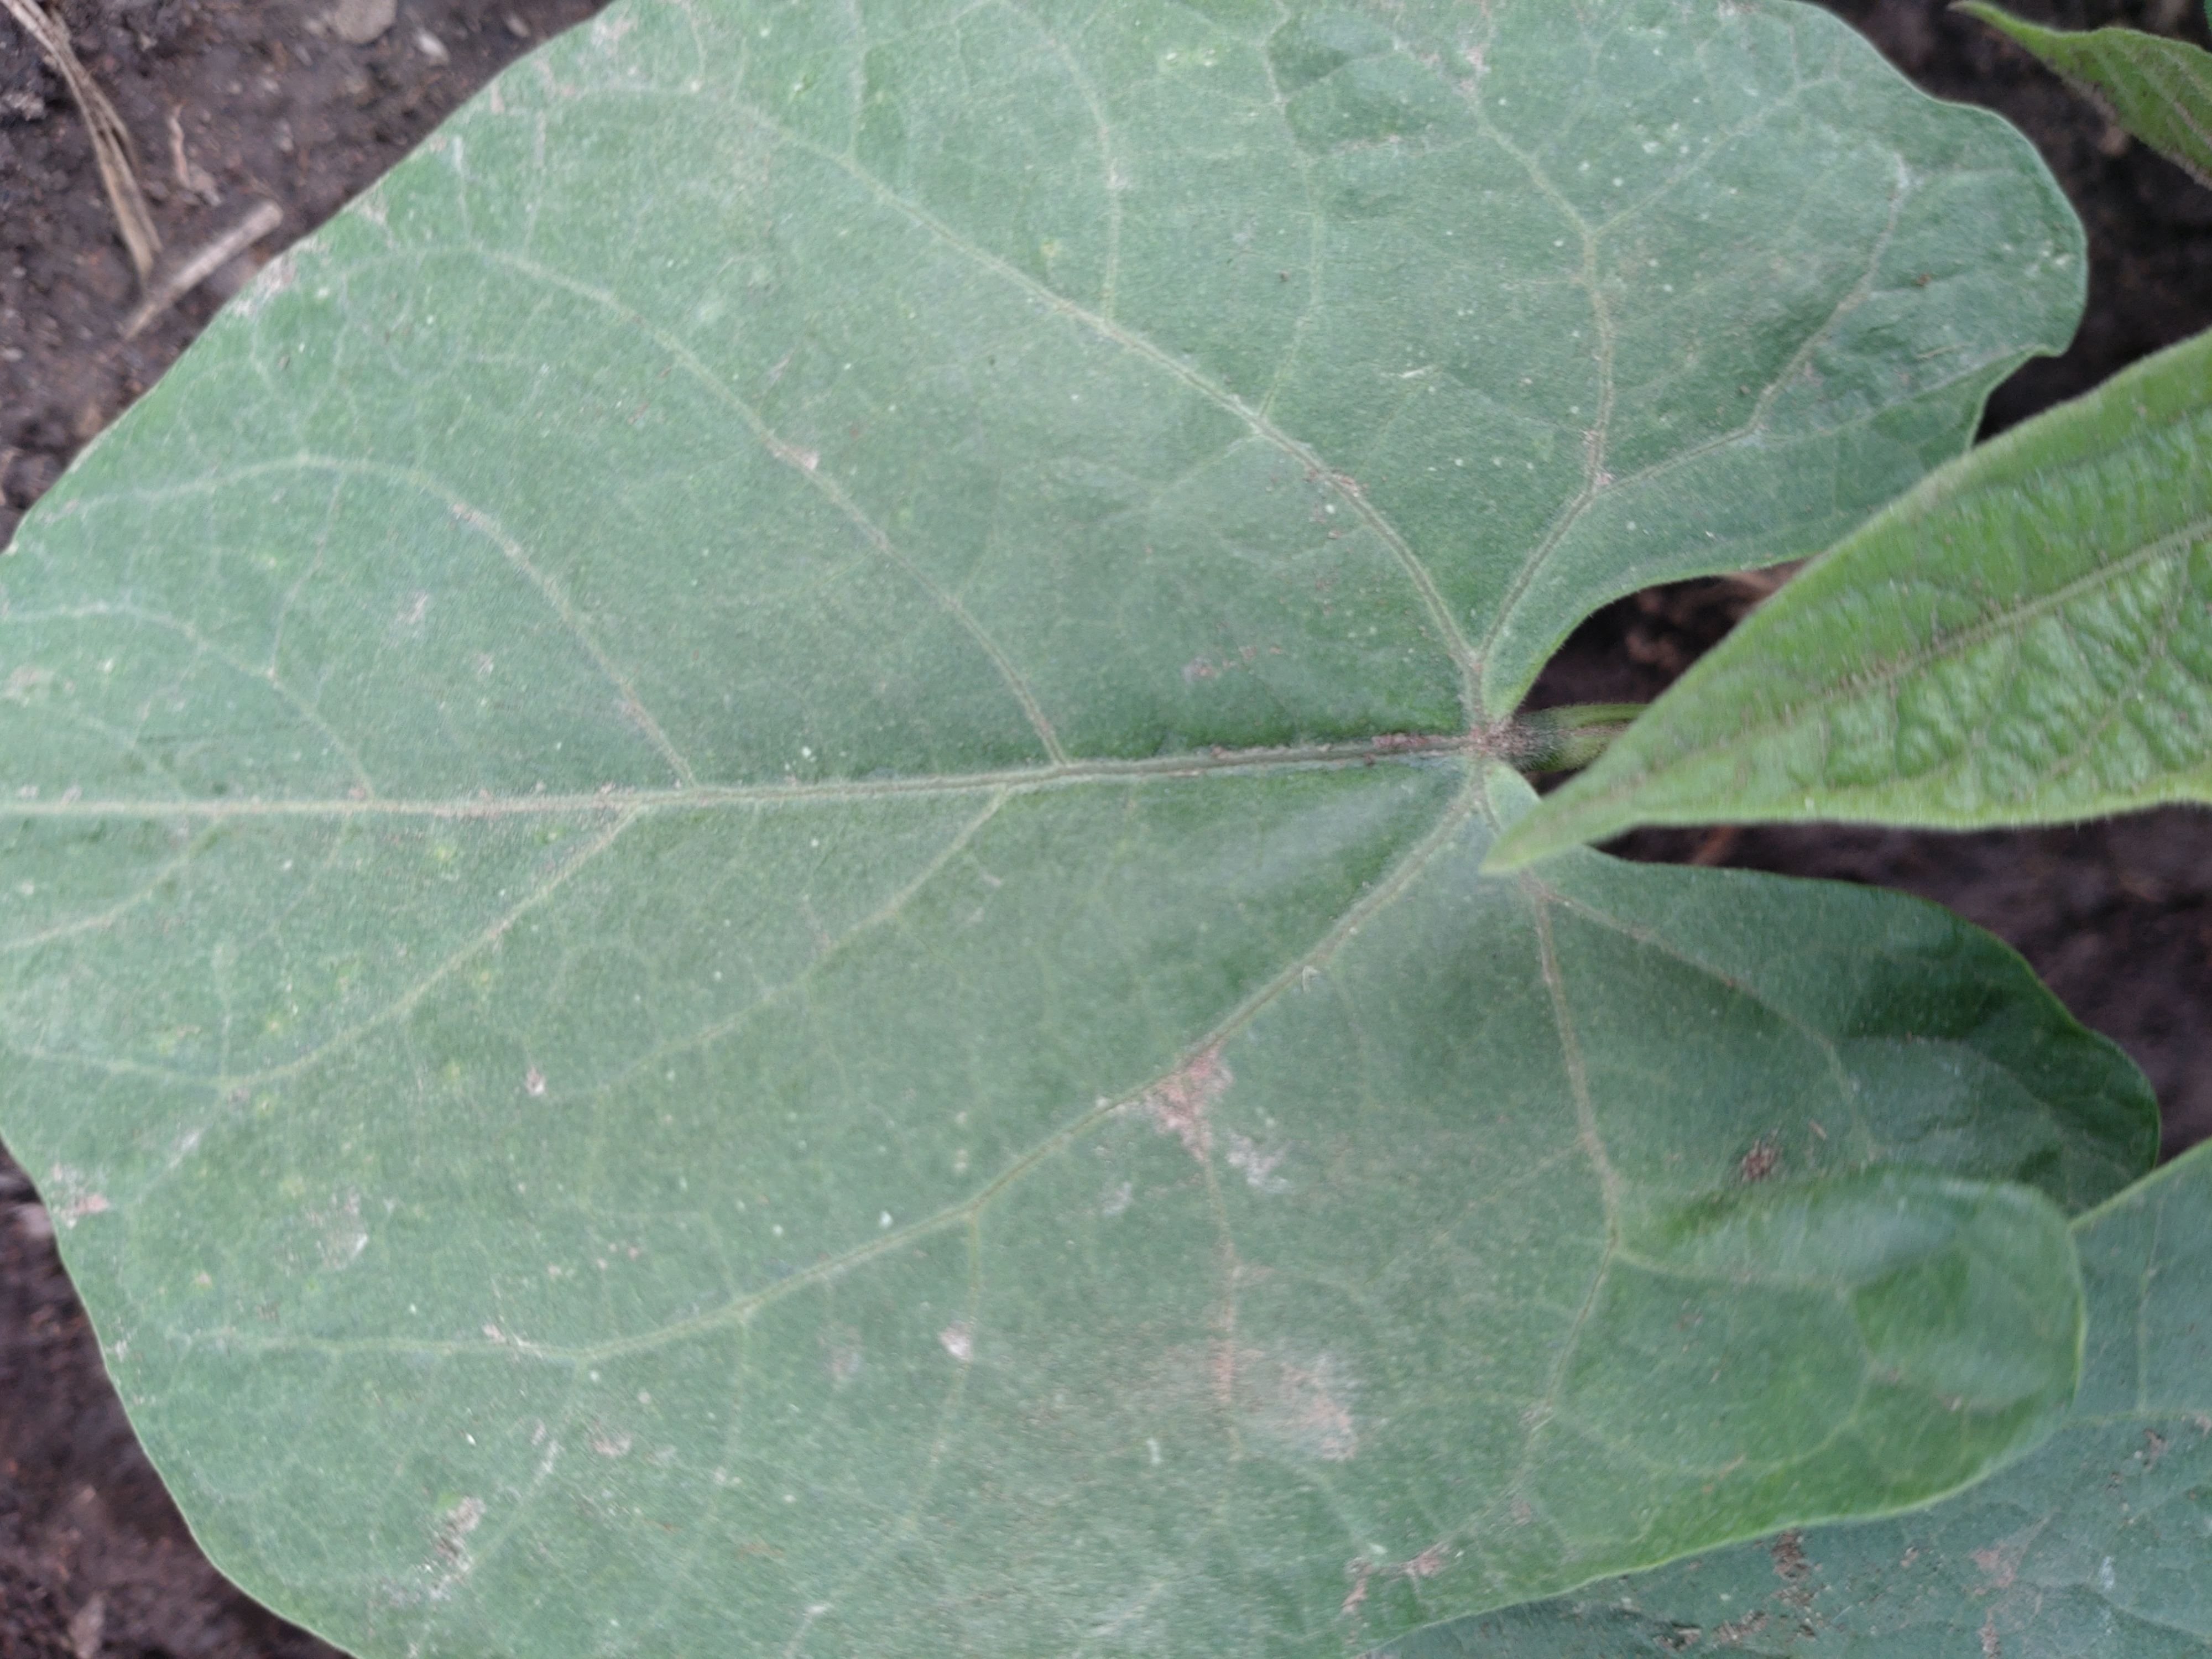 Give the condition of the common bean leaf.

healthy
